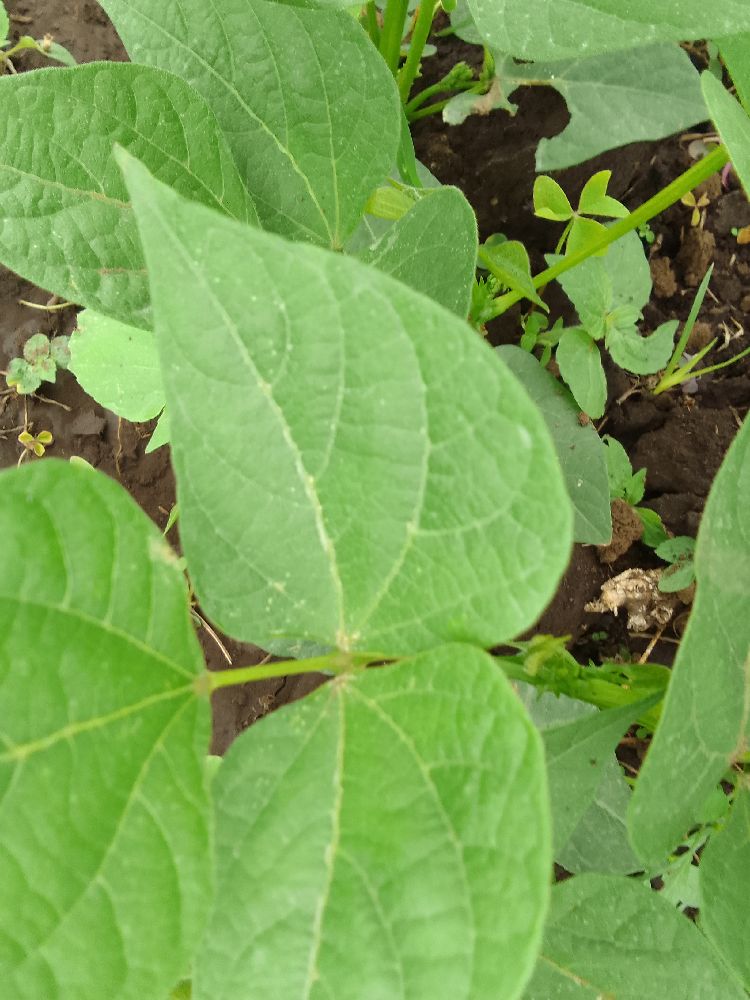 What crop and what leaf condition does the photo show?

common bean, healthy
